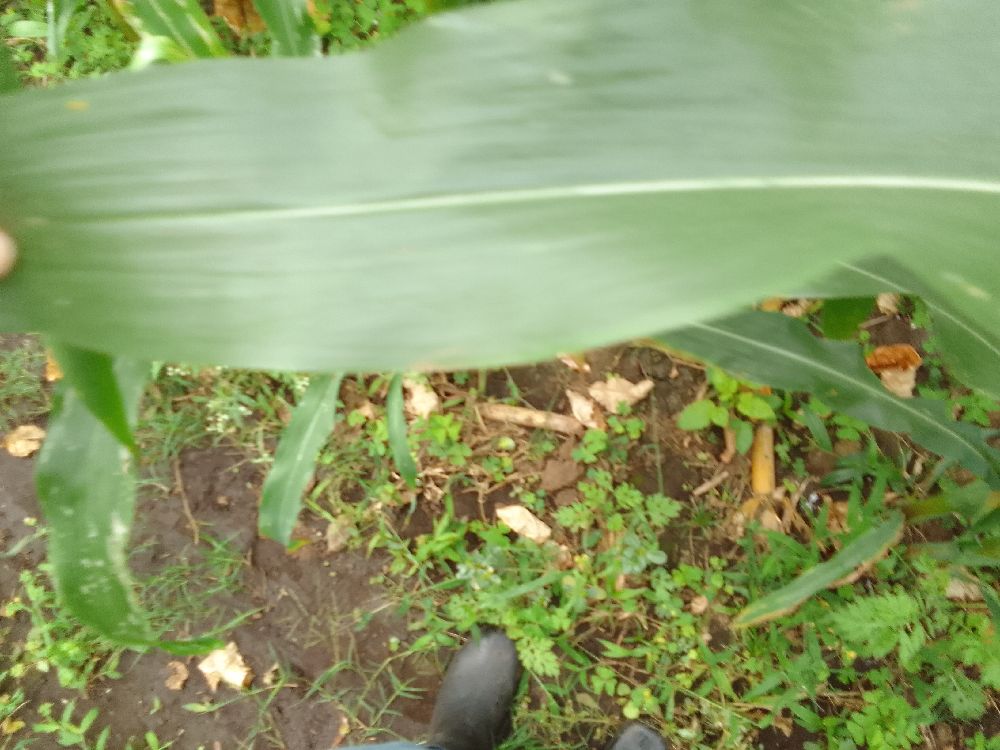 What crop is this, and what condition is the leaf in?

maize, healthy
